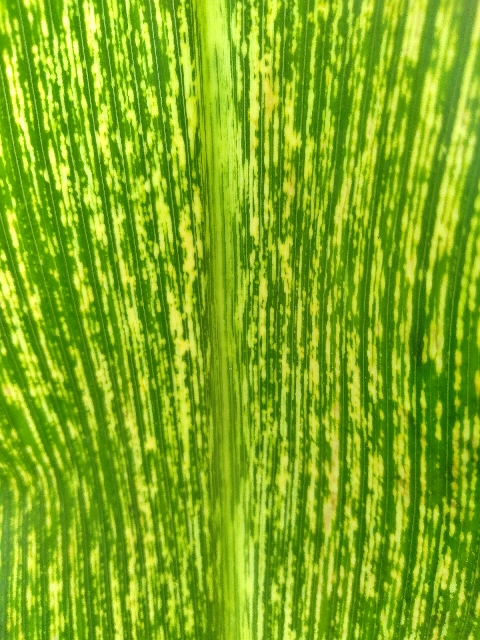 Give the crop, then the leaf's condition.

maize, maize streak virus
